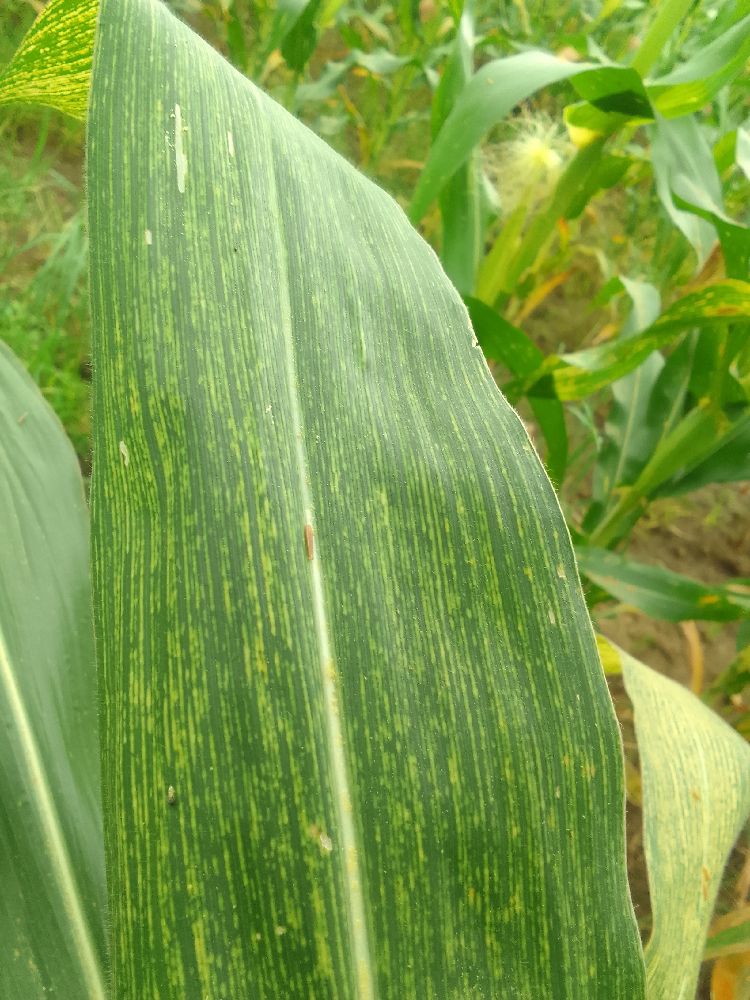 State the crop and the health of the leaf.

maize, maize streak virus
